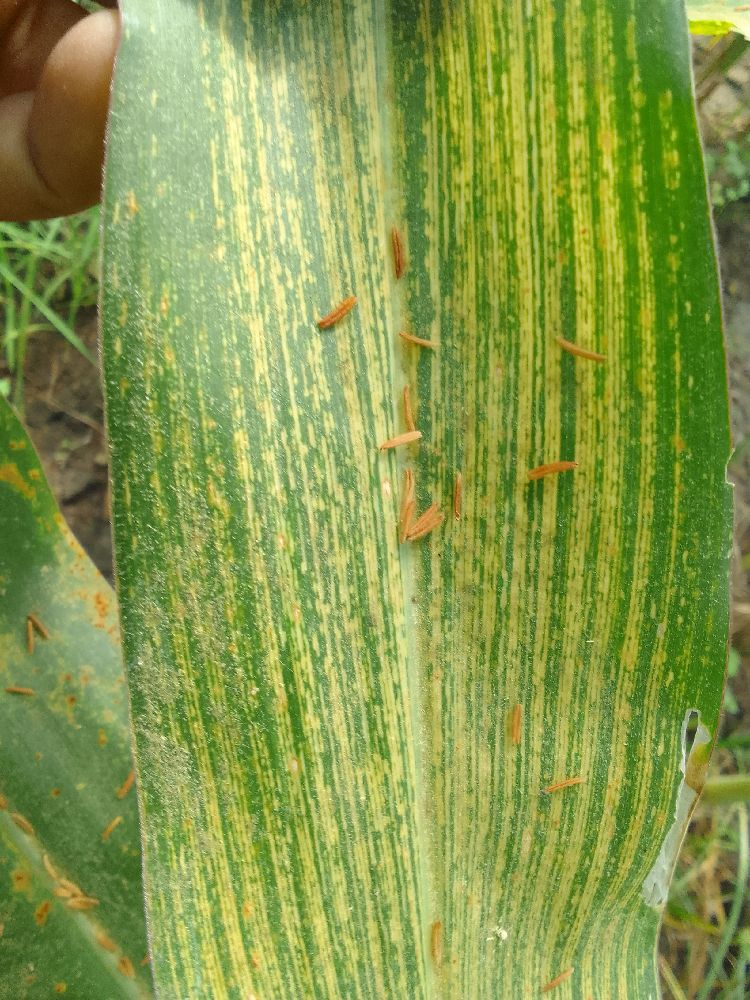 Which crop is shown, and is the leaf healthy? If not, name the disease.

maize, maize streak virus
